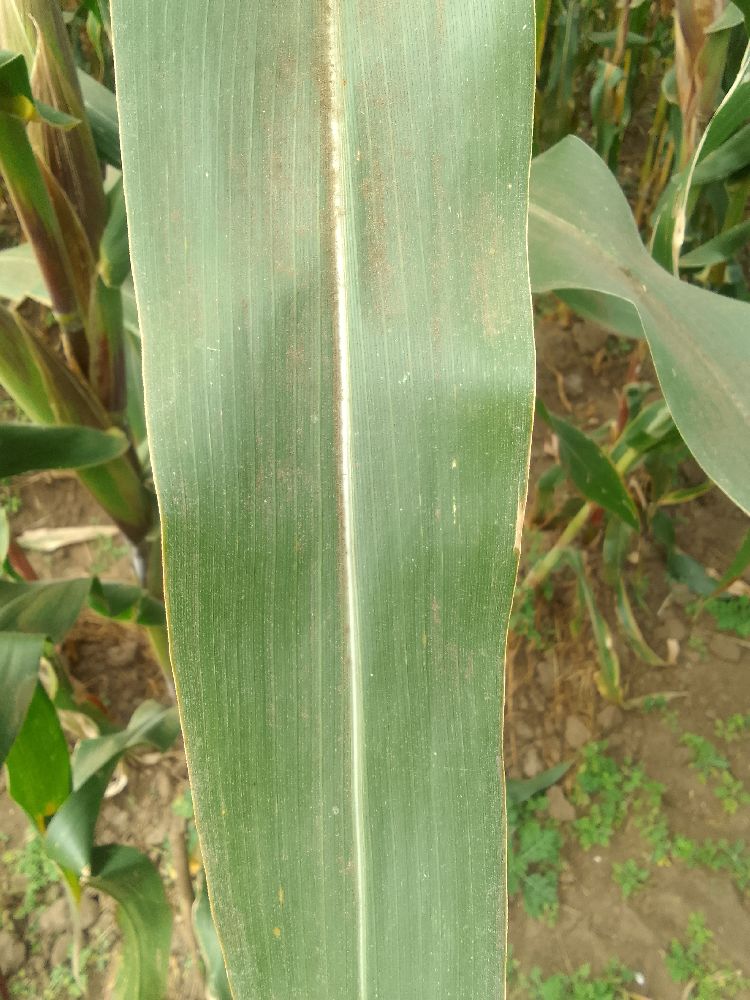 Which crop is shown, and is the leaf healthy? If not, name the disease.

maize, healthy
